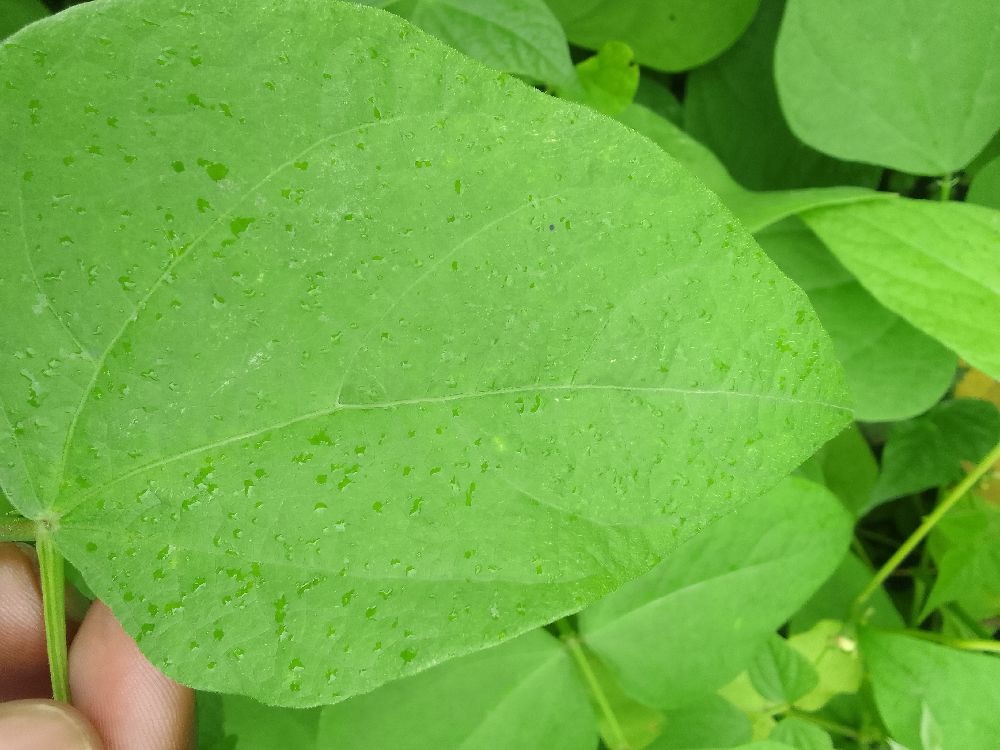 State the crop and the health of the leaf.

common bean, healthy
